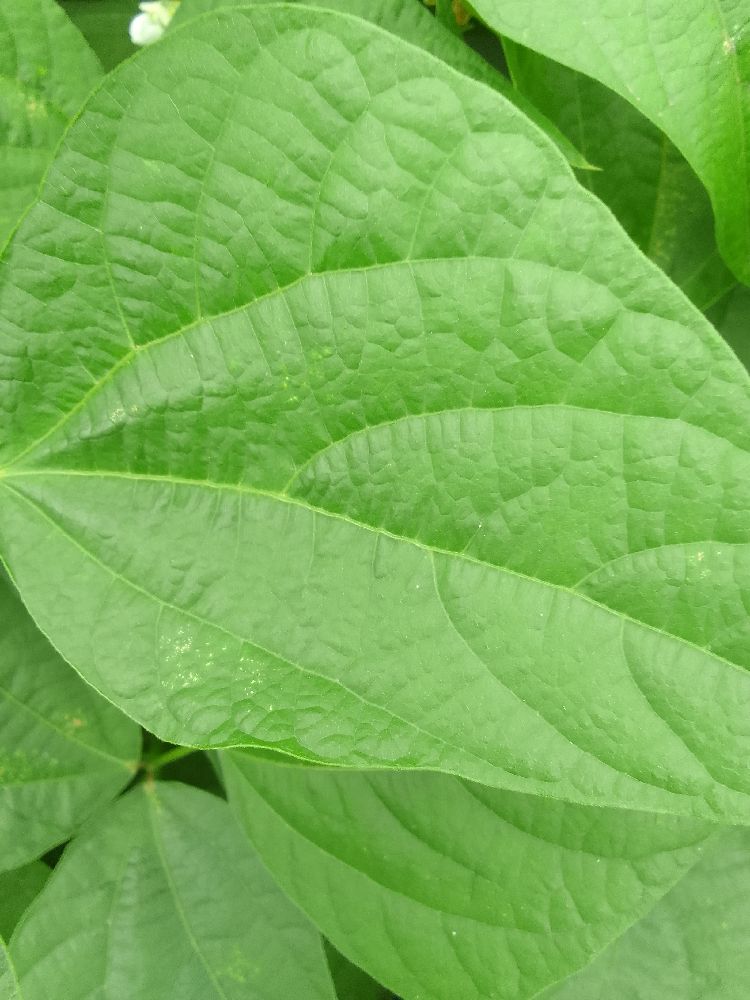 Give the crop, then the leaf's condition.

common bean, healthy
